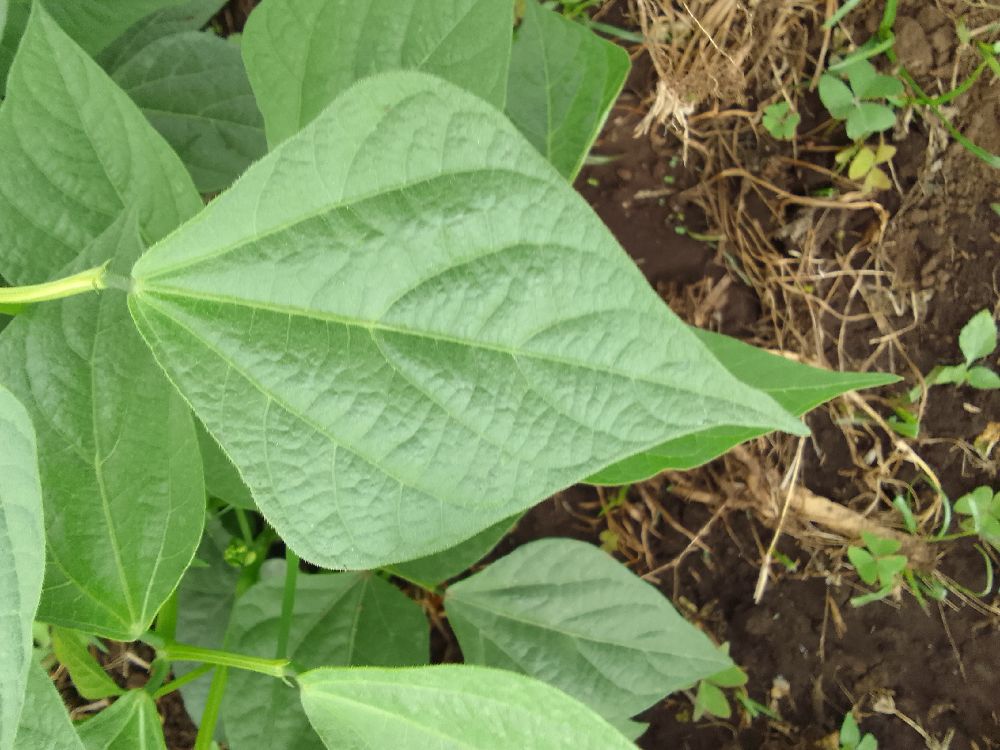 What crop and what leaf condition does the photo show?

common bean, healthy
